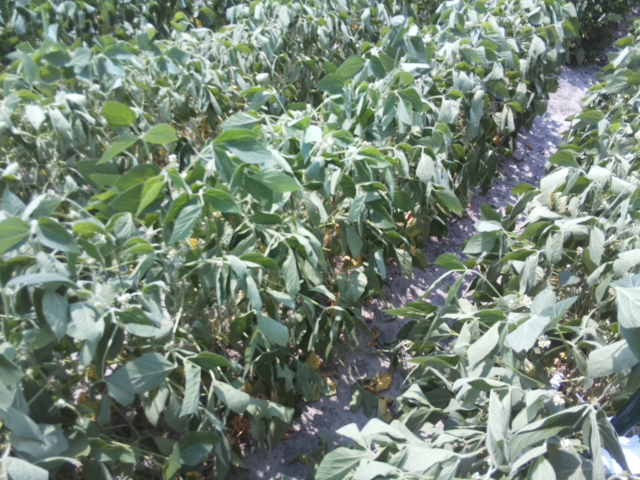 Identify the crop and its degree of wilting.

soybean, moderate turgor loss in upper canopy
